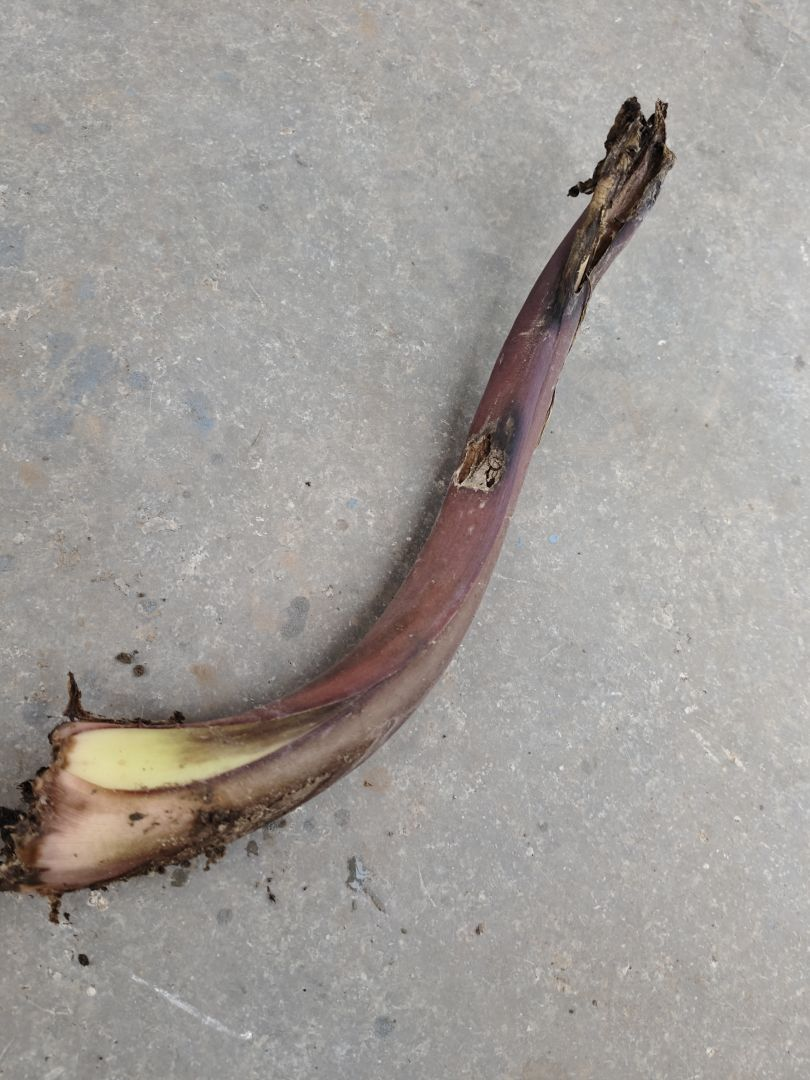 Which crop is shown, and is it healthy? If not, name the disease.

taro, root rot
